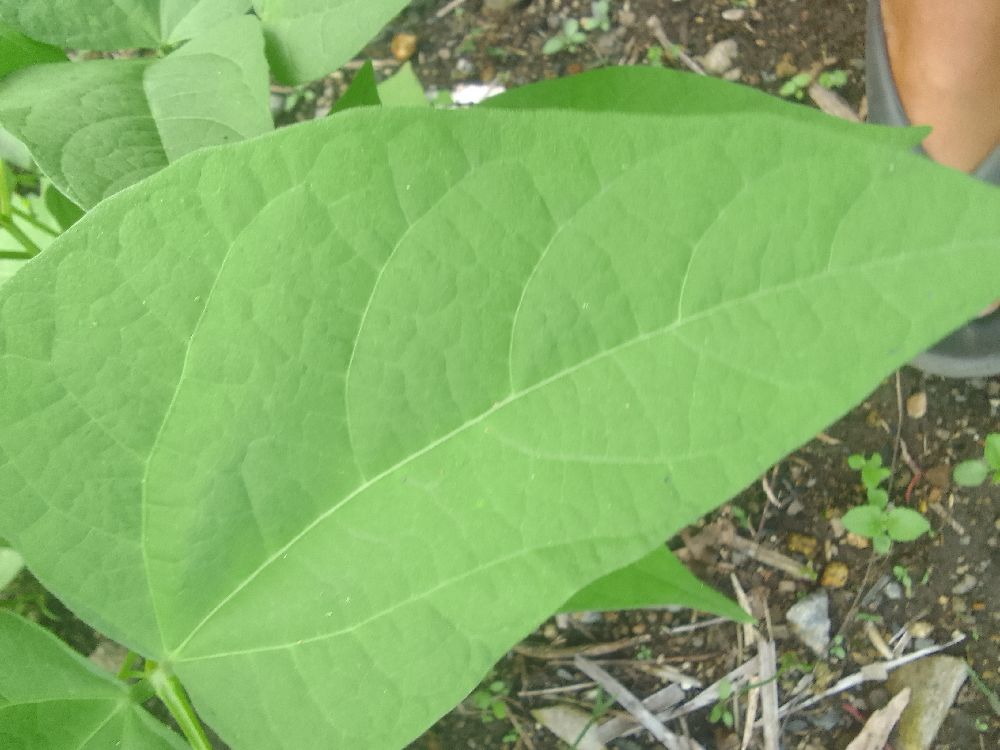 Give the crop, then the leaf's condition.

common bean, healthy
